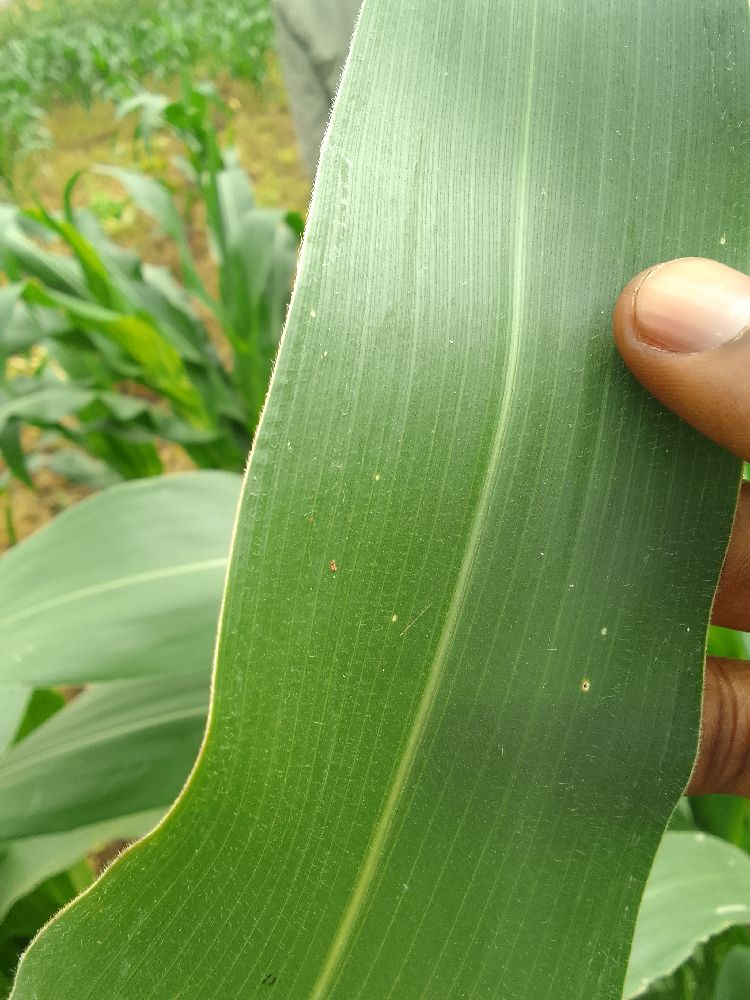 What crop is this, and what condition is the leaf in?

maize, healthy
